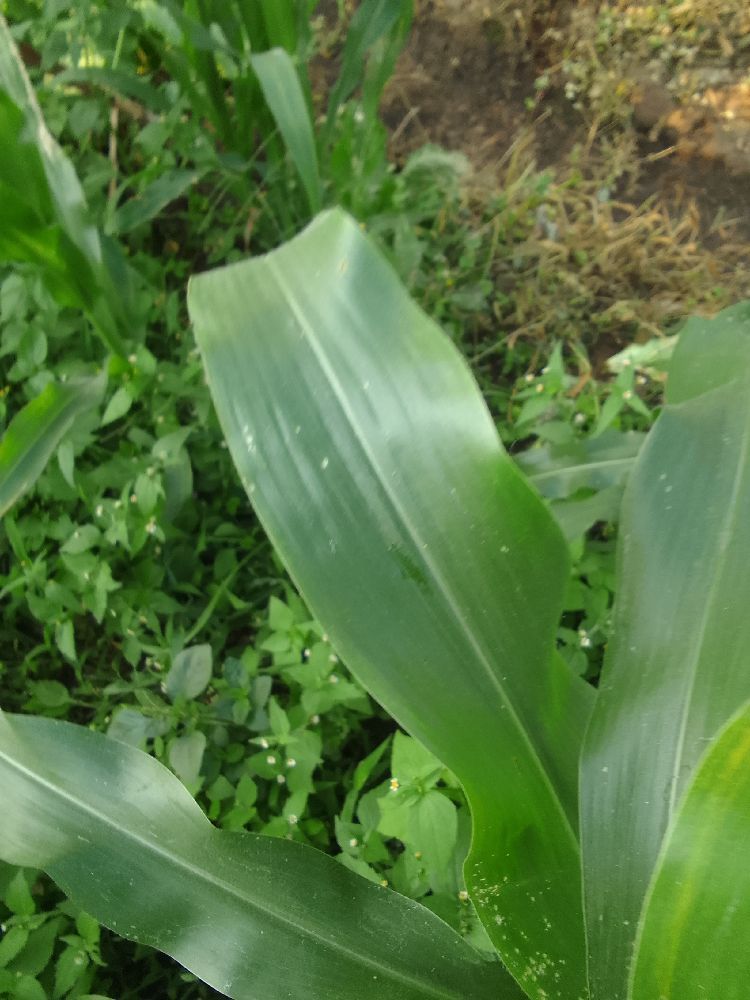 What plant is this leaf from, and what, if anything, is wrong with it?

maize, healthy
